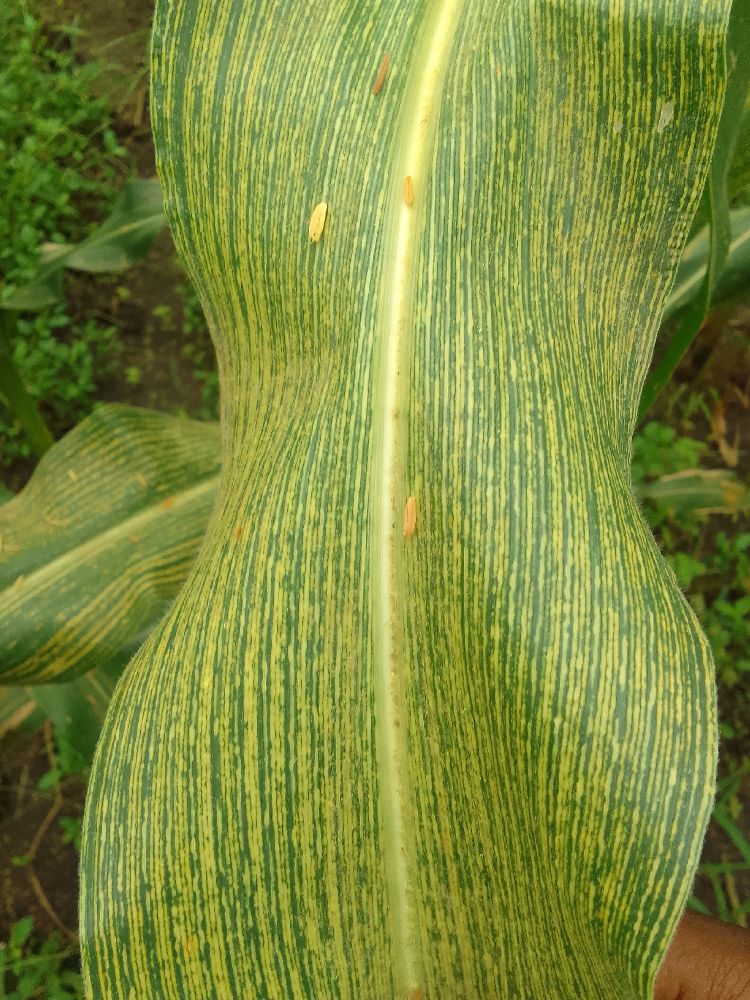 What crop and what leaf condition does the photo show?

maize, maize streak virus
